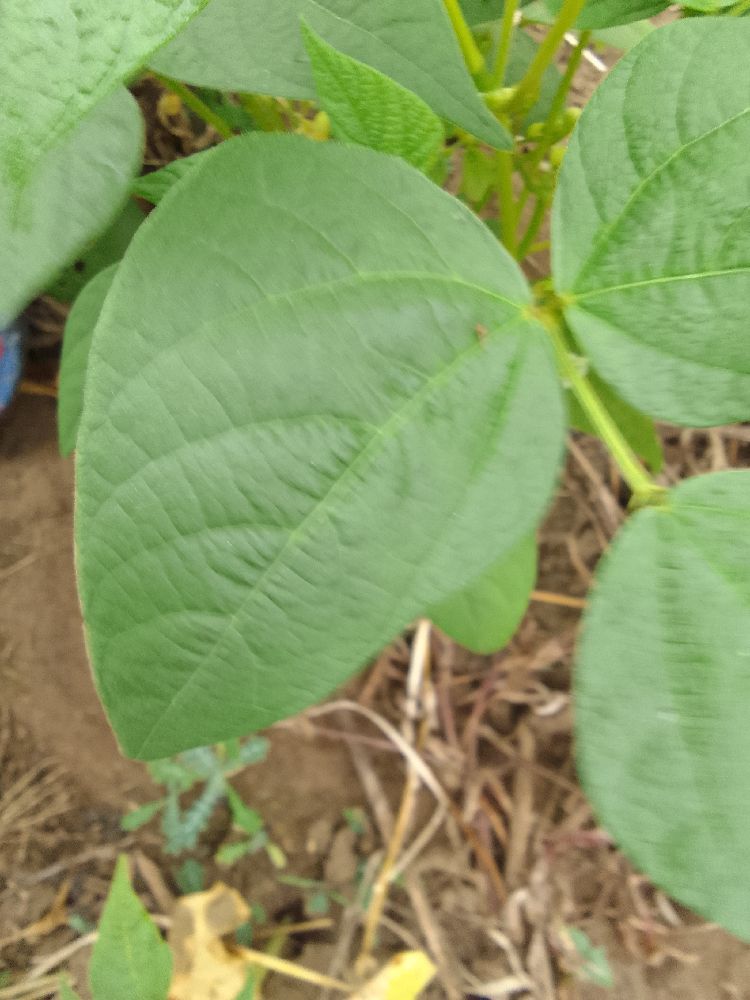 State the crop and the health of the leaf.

common bean, healthy
